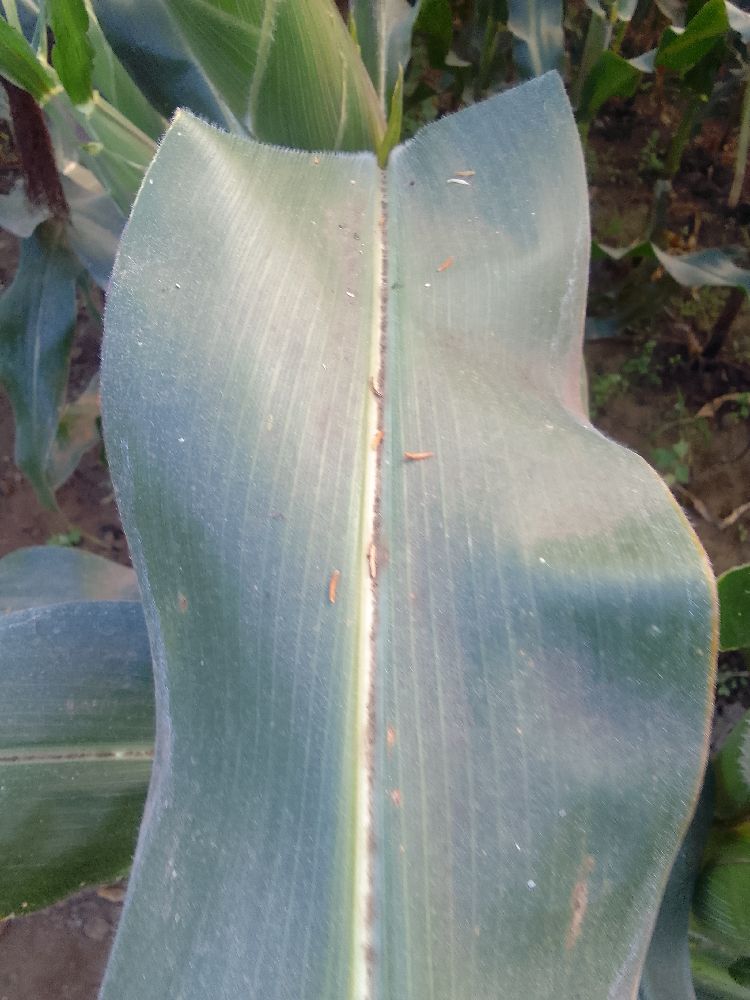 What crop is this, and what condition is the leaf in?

maize, healthy
